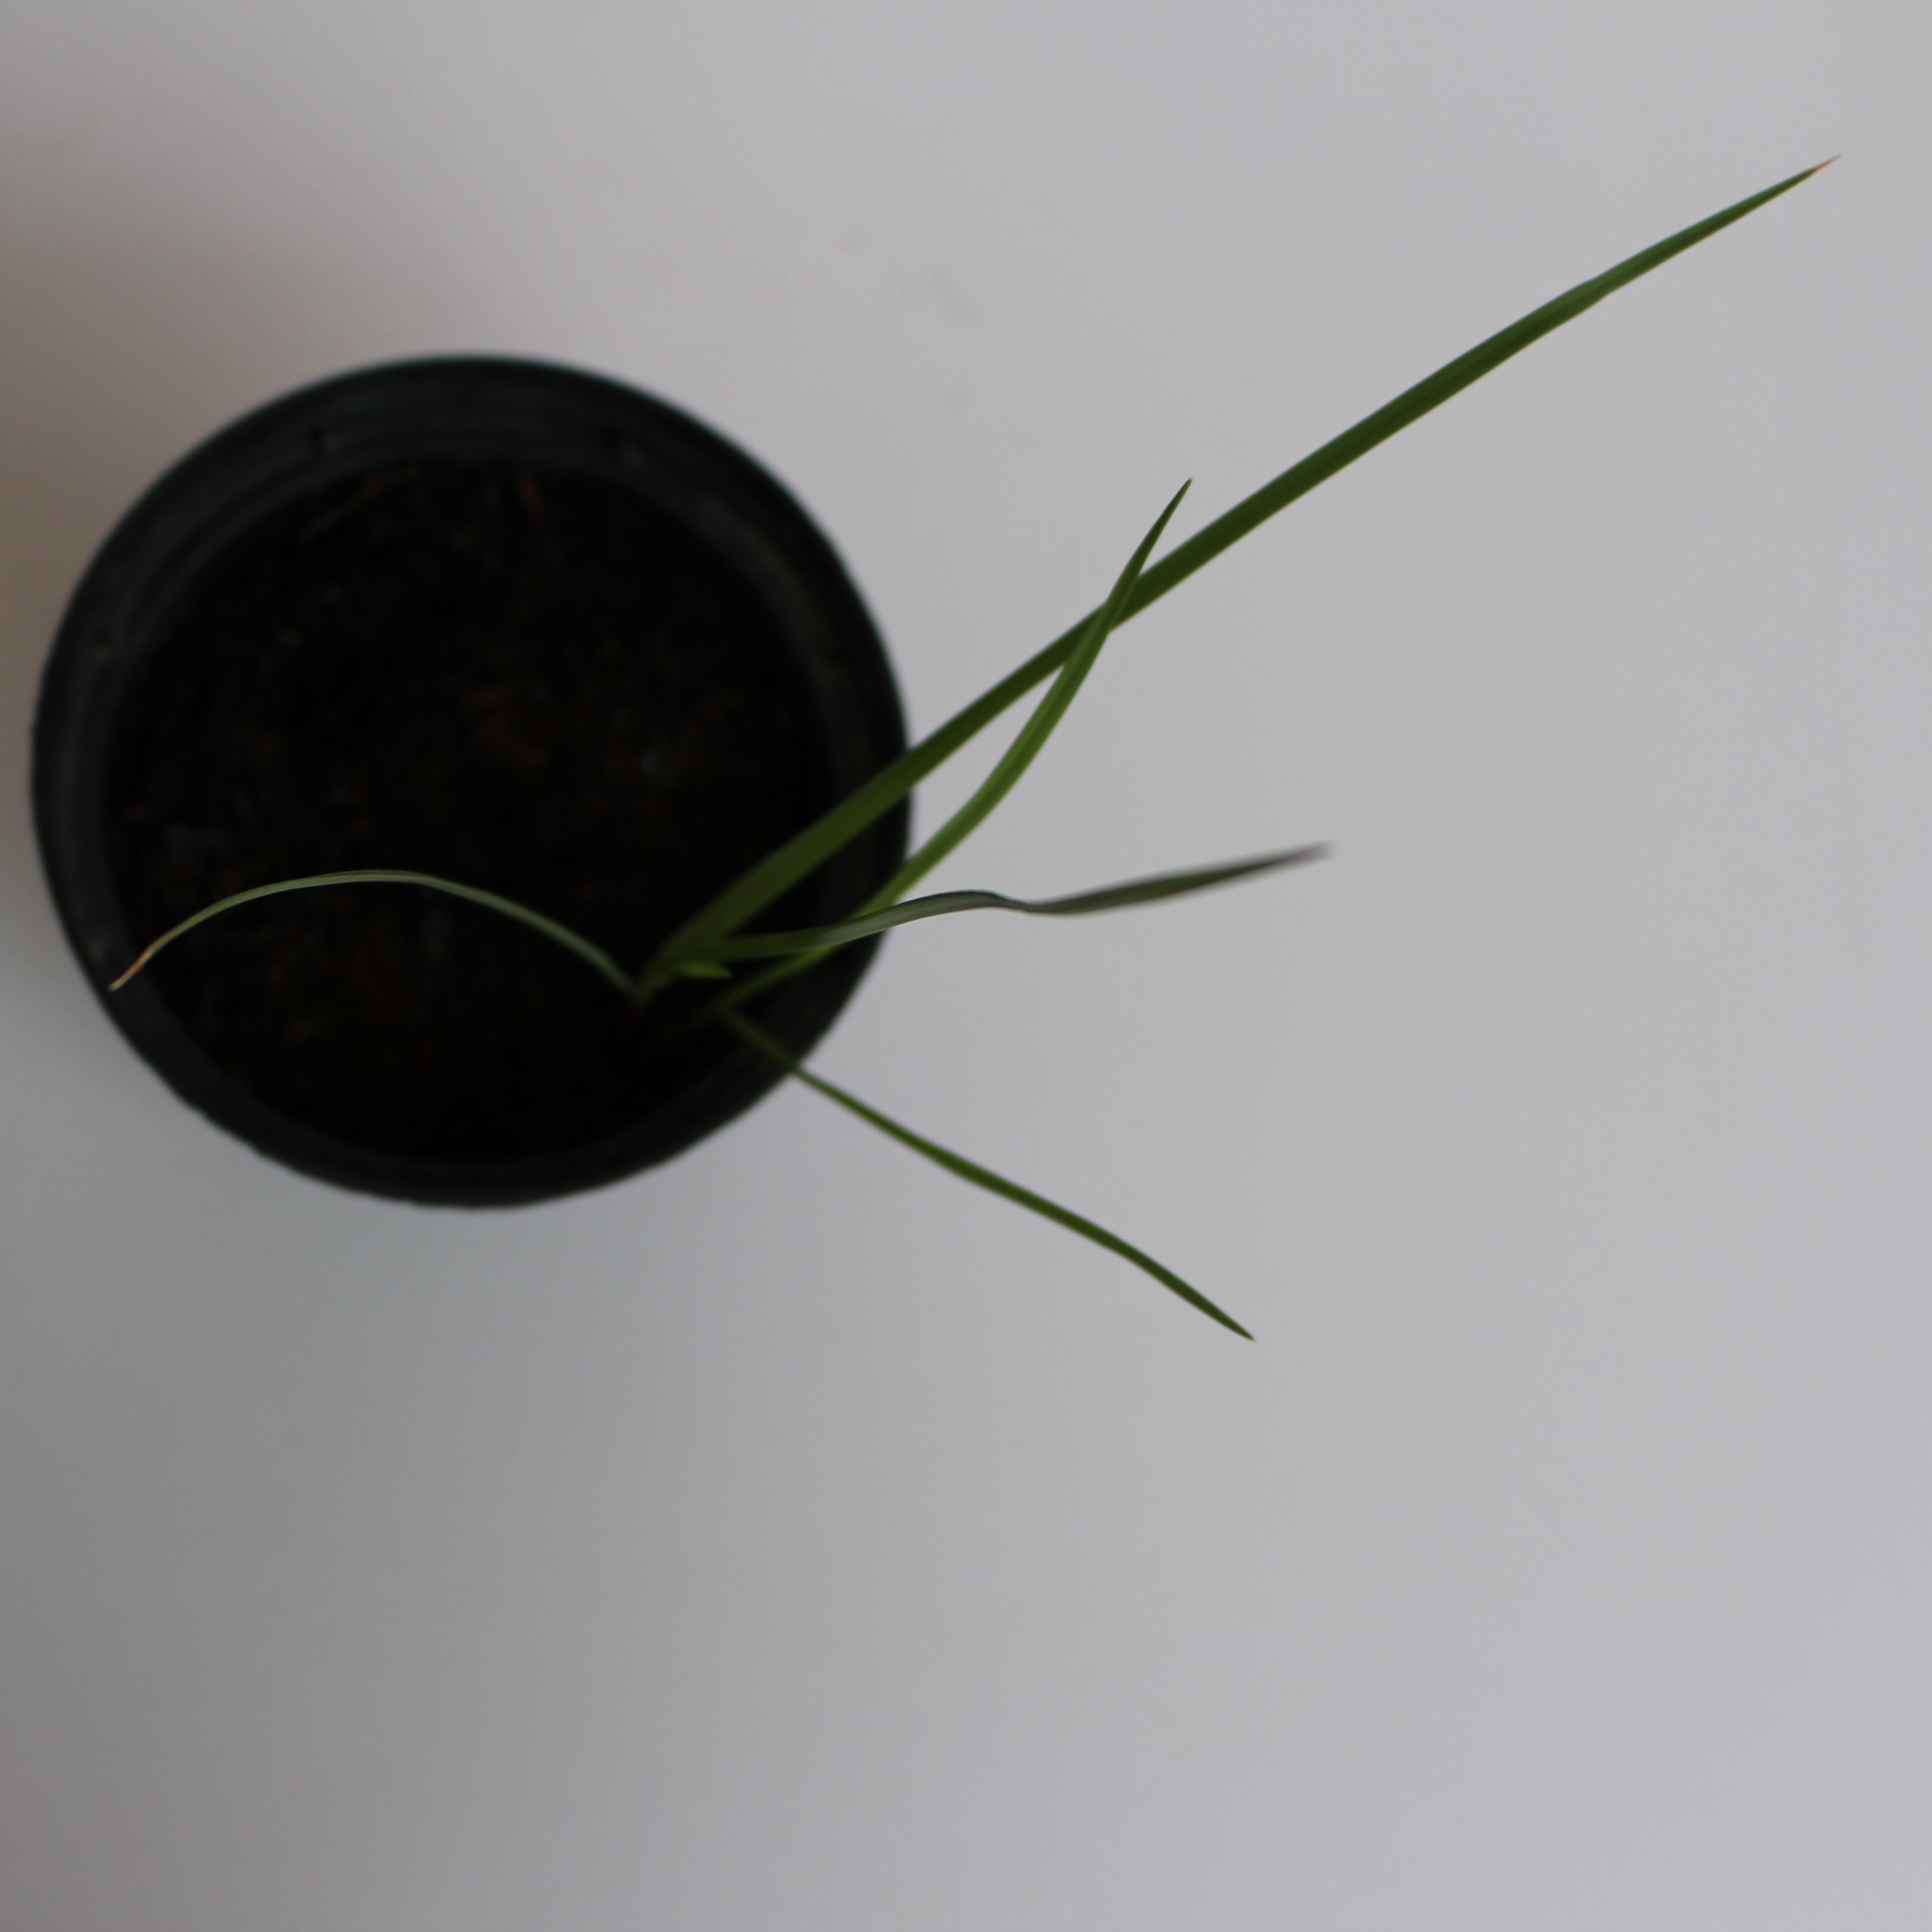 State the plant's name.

Lolium multiflorum
